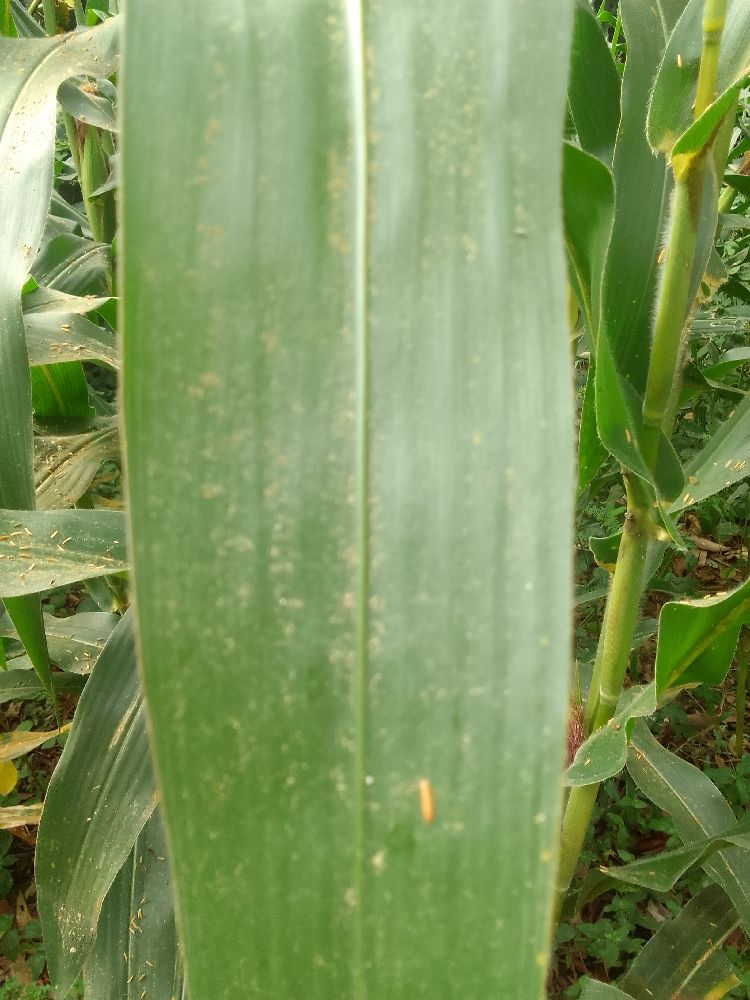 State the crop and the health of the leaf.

maize, healthy
